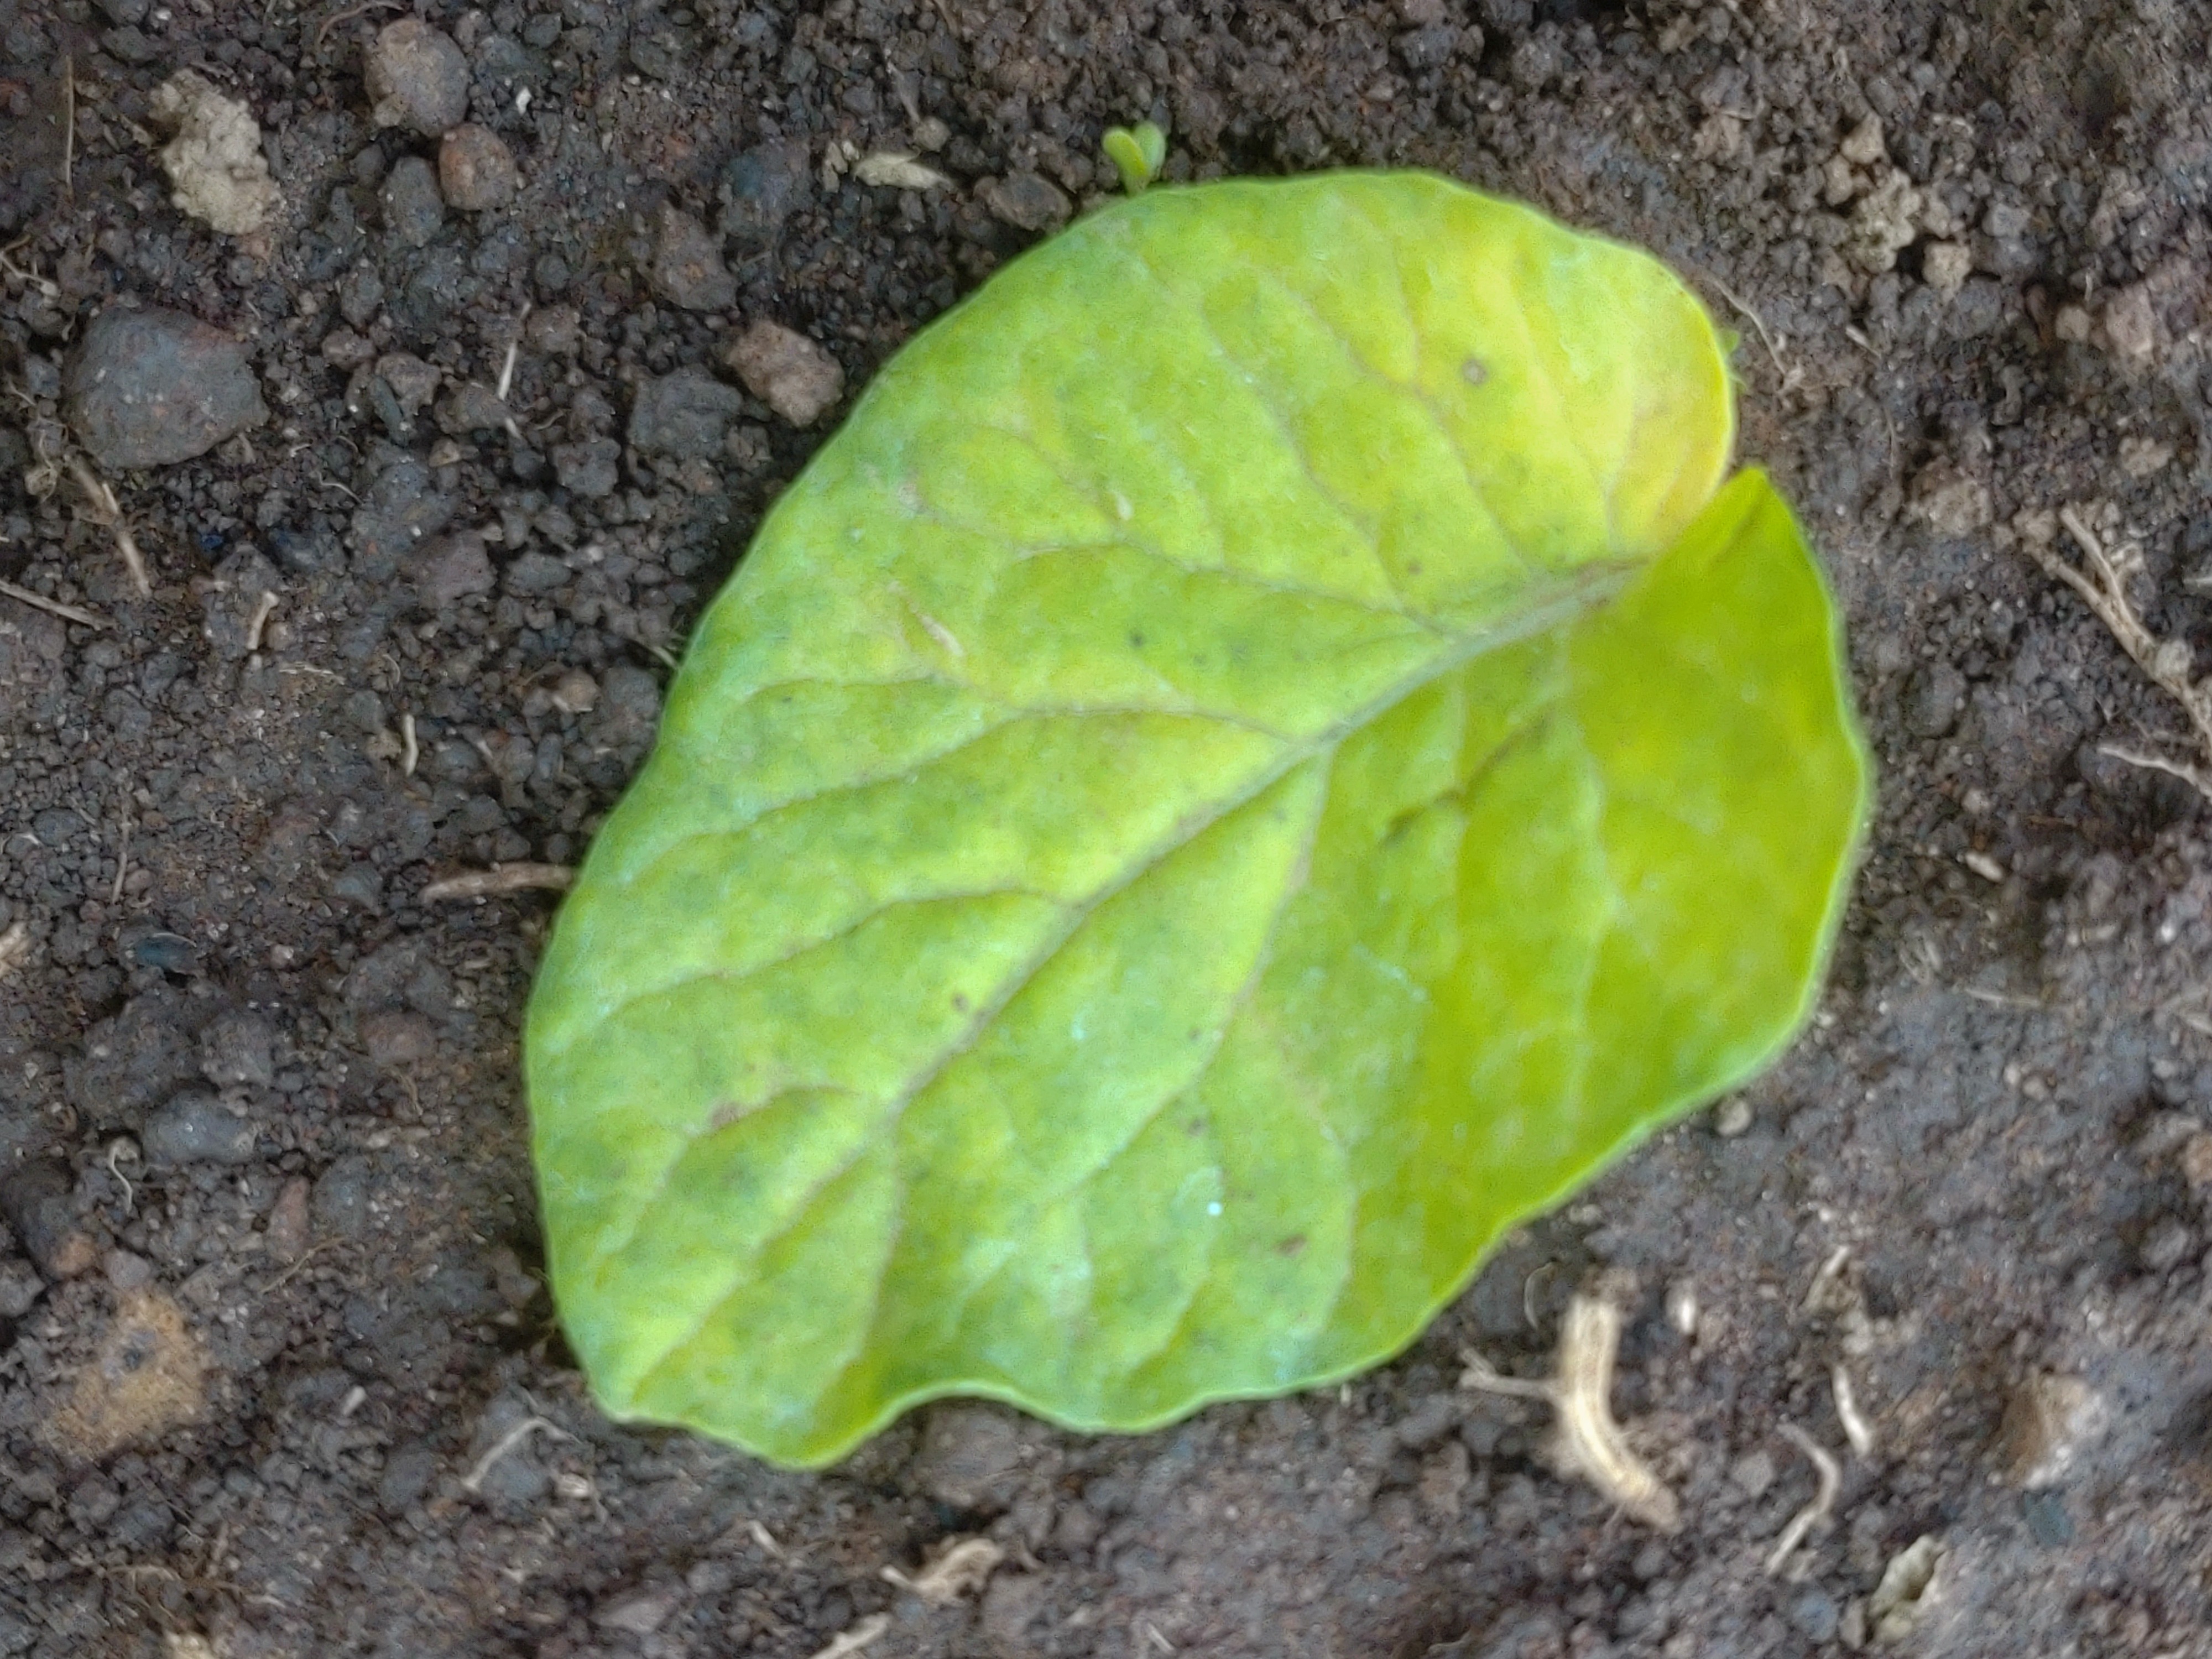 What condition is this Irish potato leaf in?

late blight
